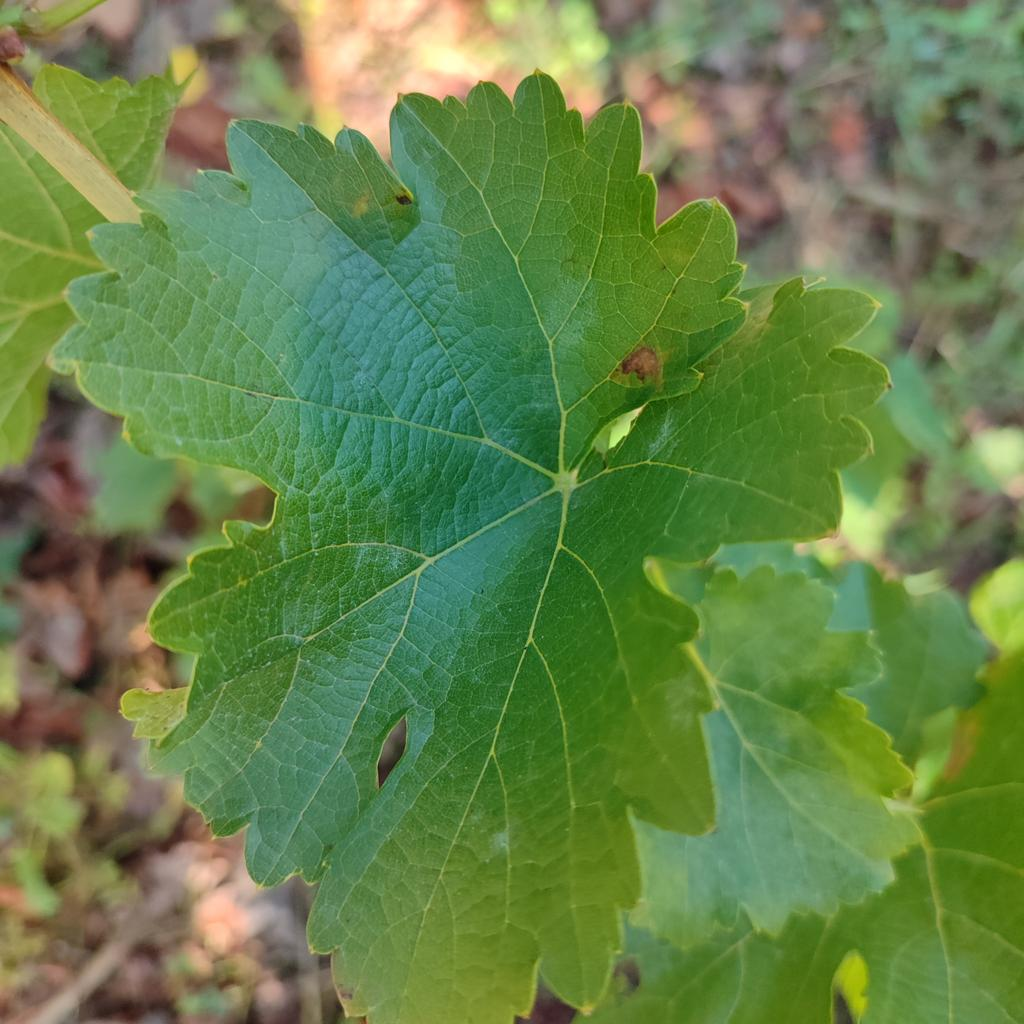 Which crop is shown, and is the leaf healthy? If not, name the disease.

grapevine, powdery mildew
